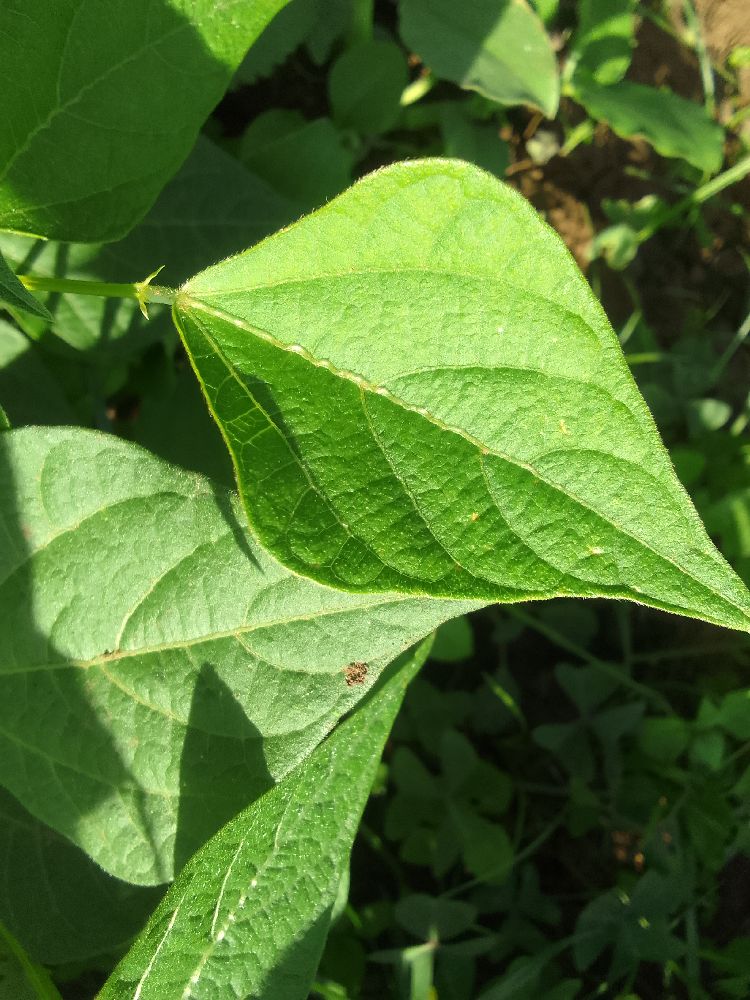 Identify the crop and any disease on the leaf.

common bean, healthy
